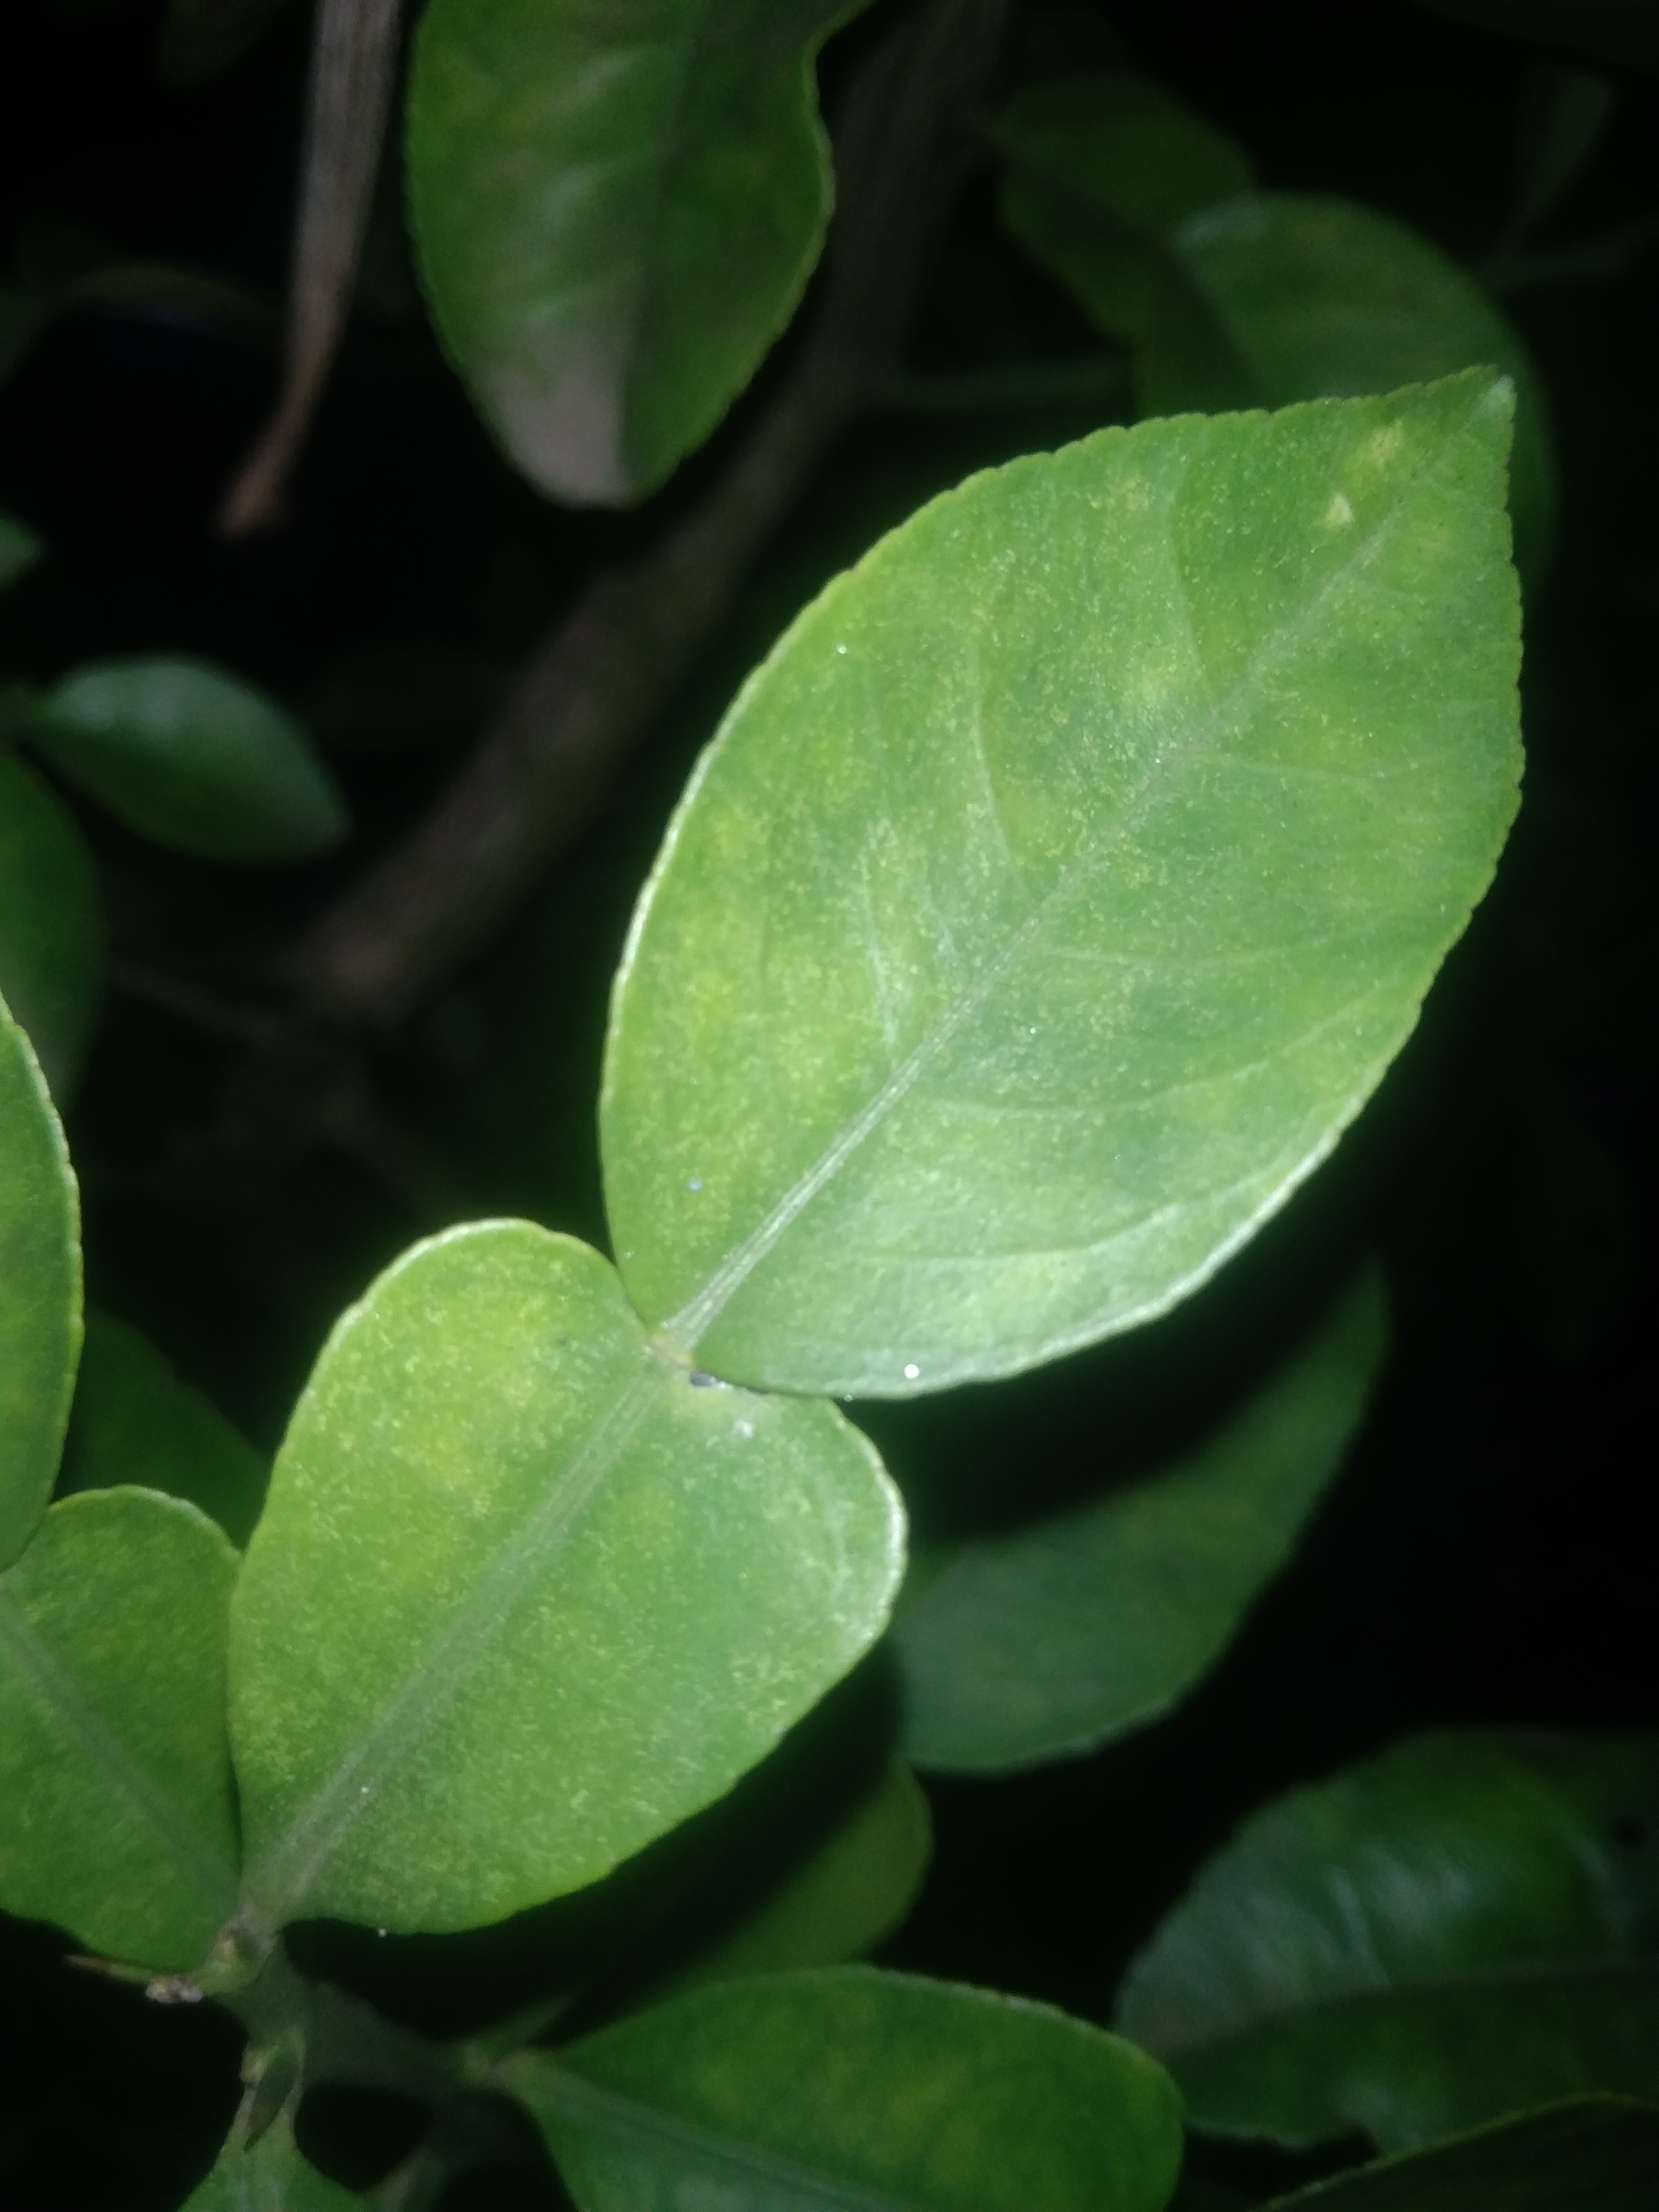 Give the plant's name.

lemon
